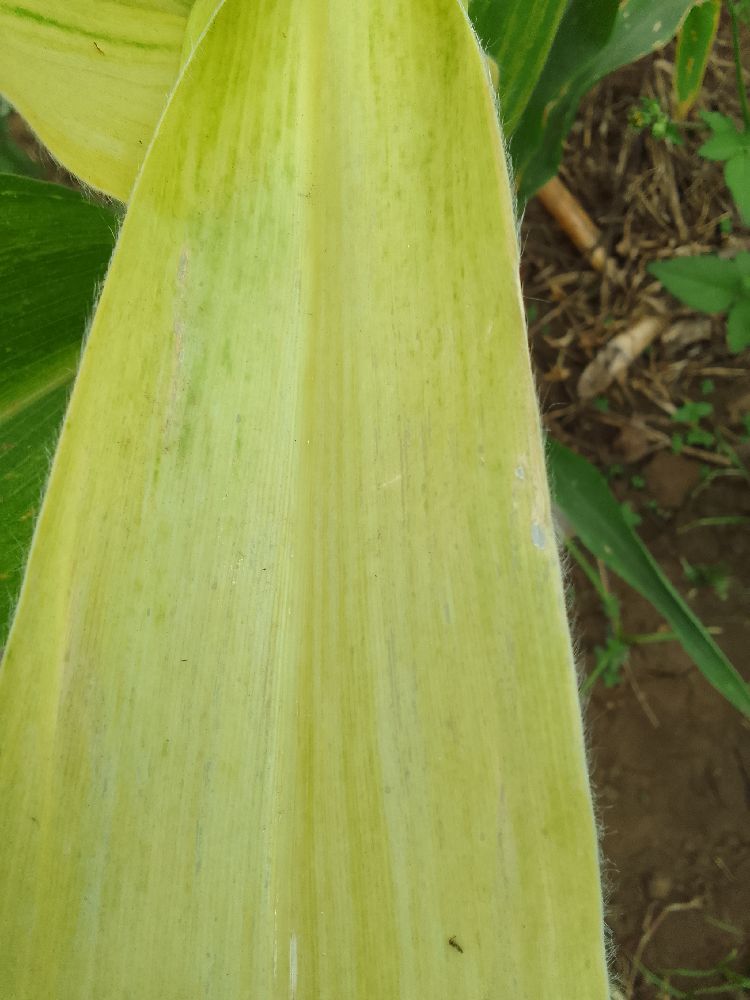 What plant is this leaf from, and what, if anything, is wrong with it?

maize, maize lethal necrosis
